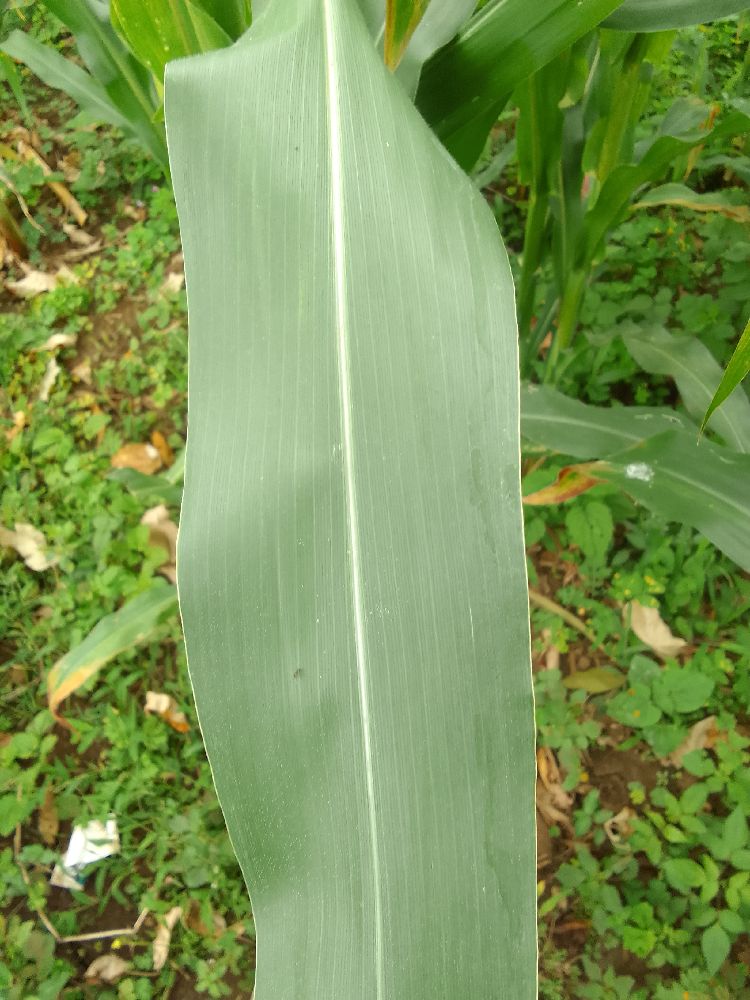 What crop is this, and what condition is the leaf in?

maize, healthy
